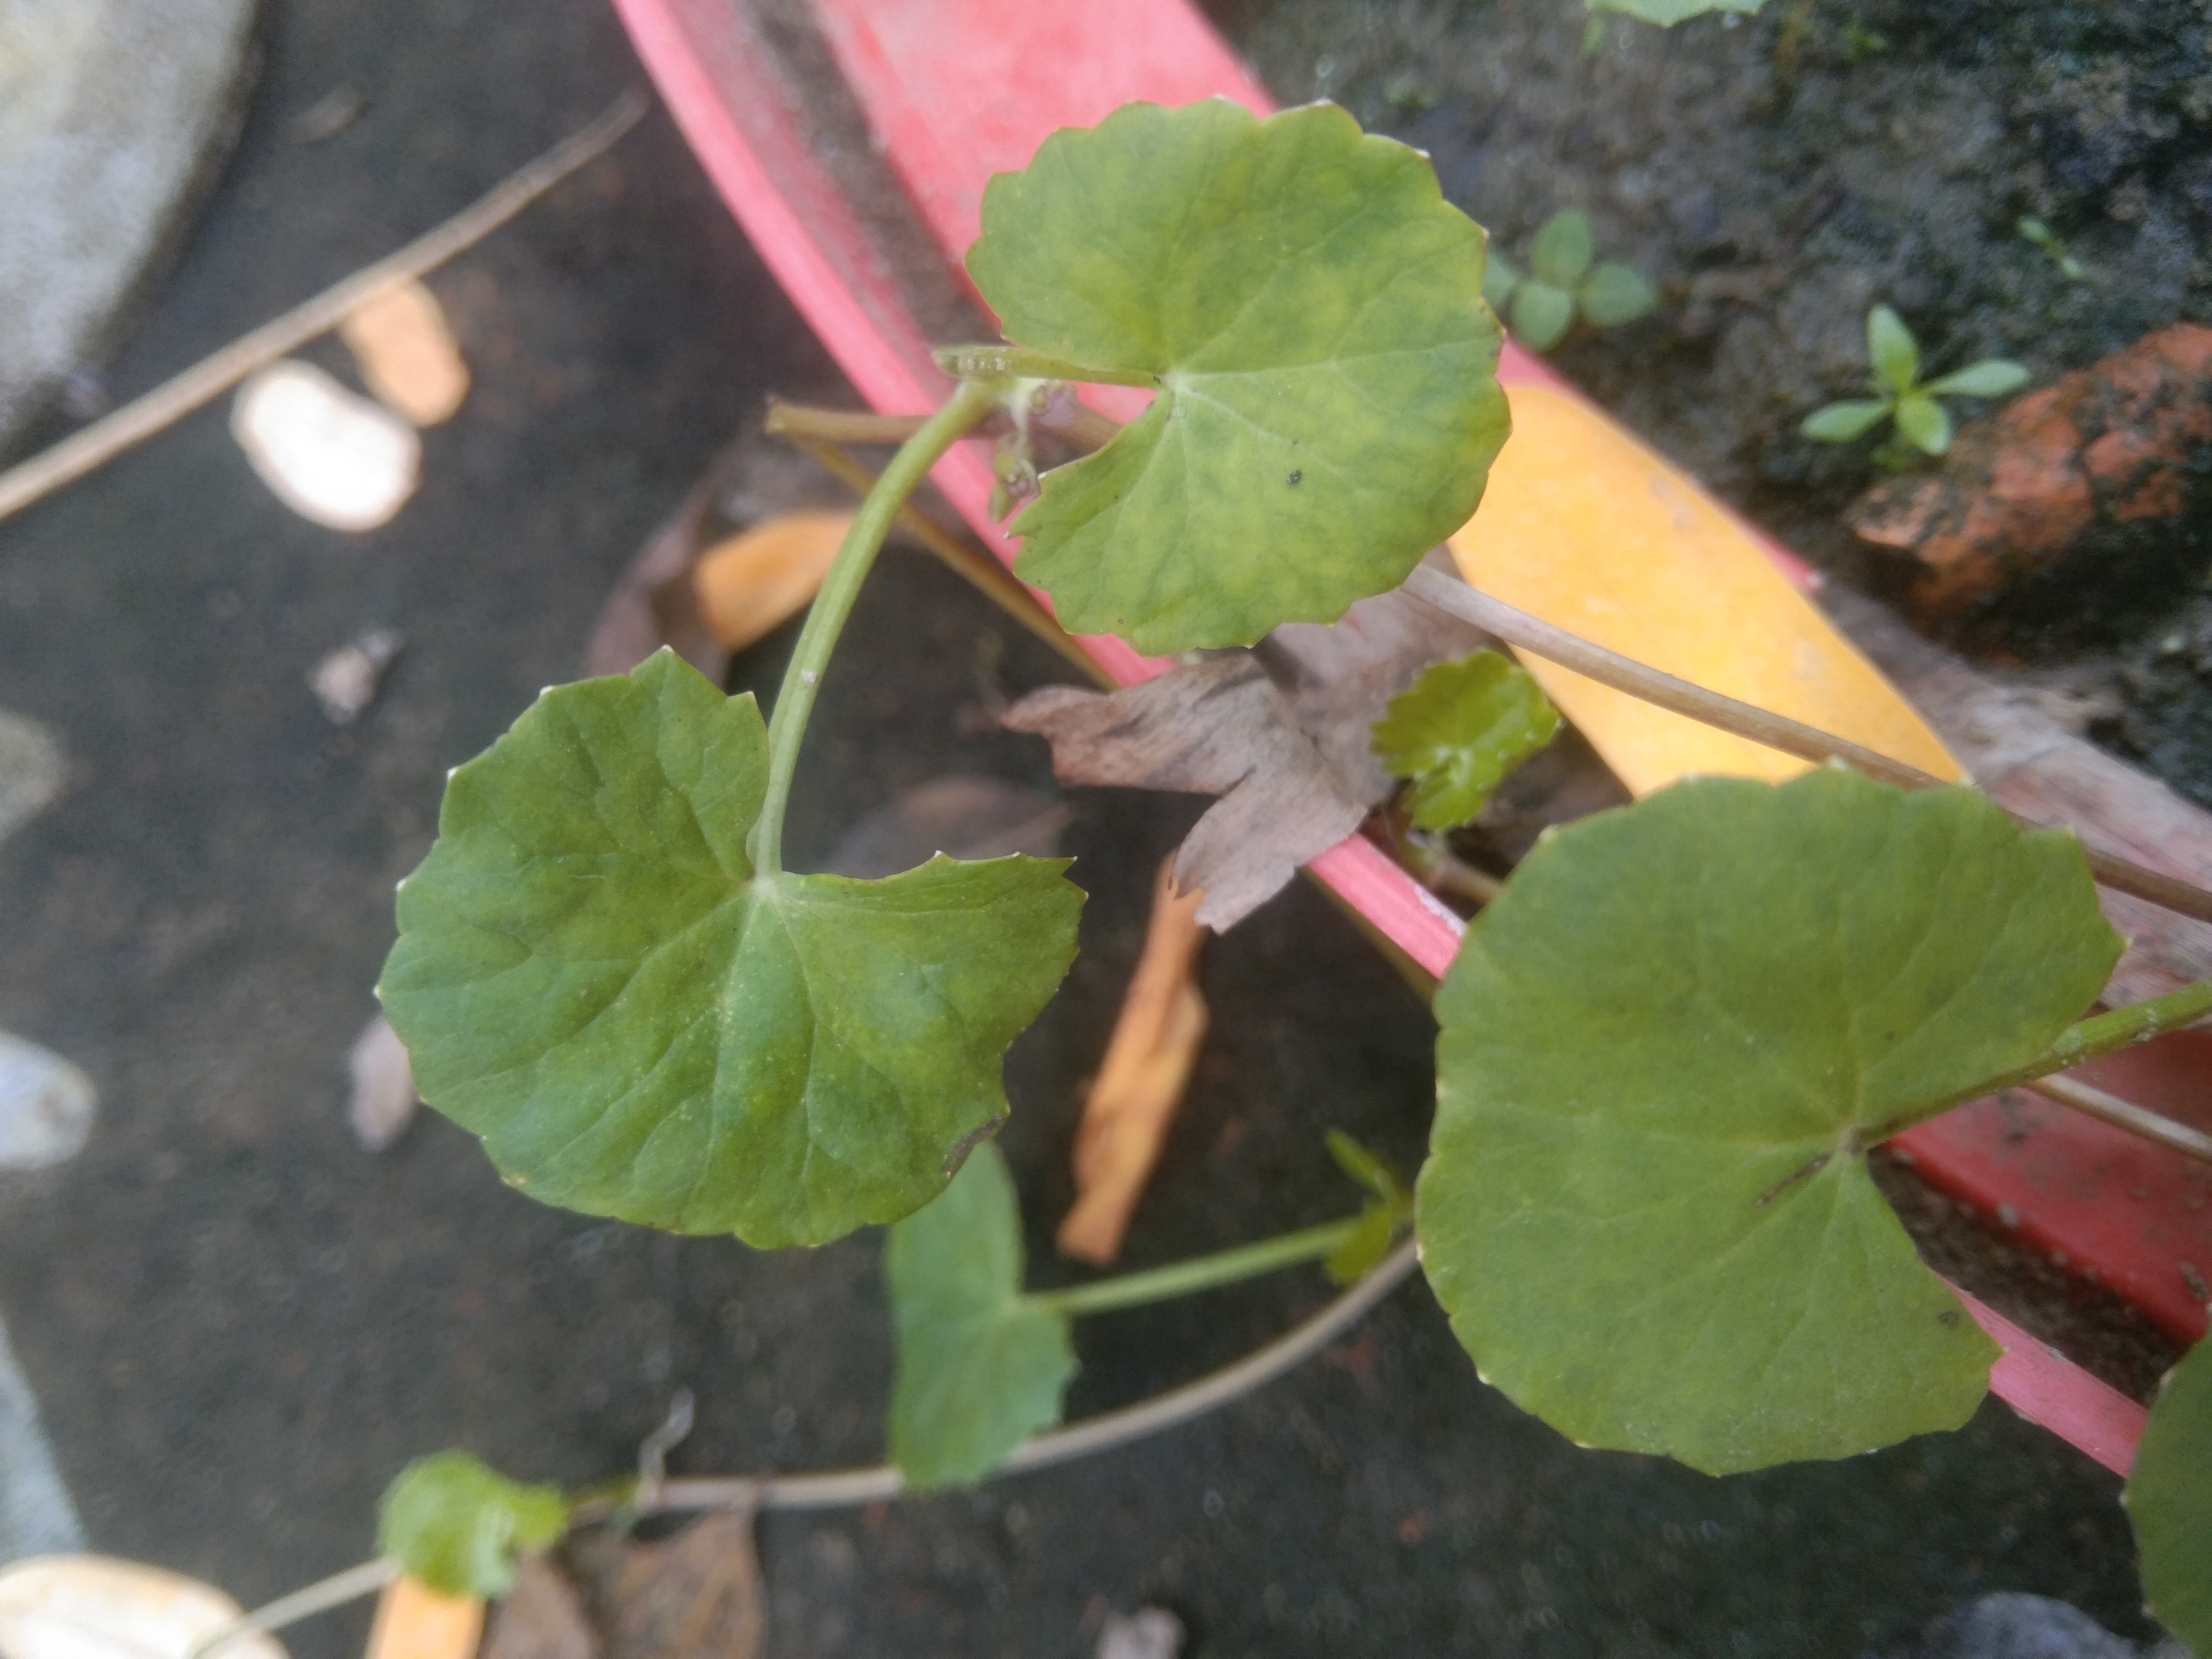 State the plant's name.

thankuni
